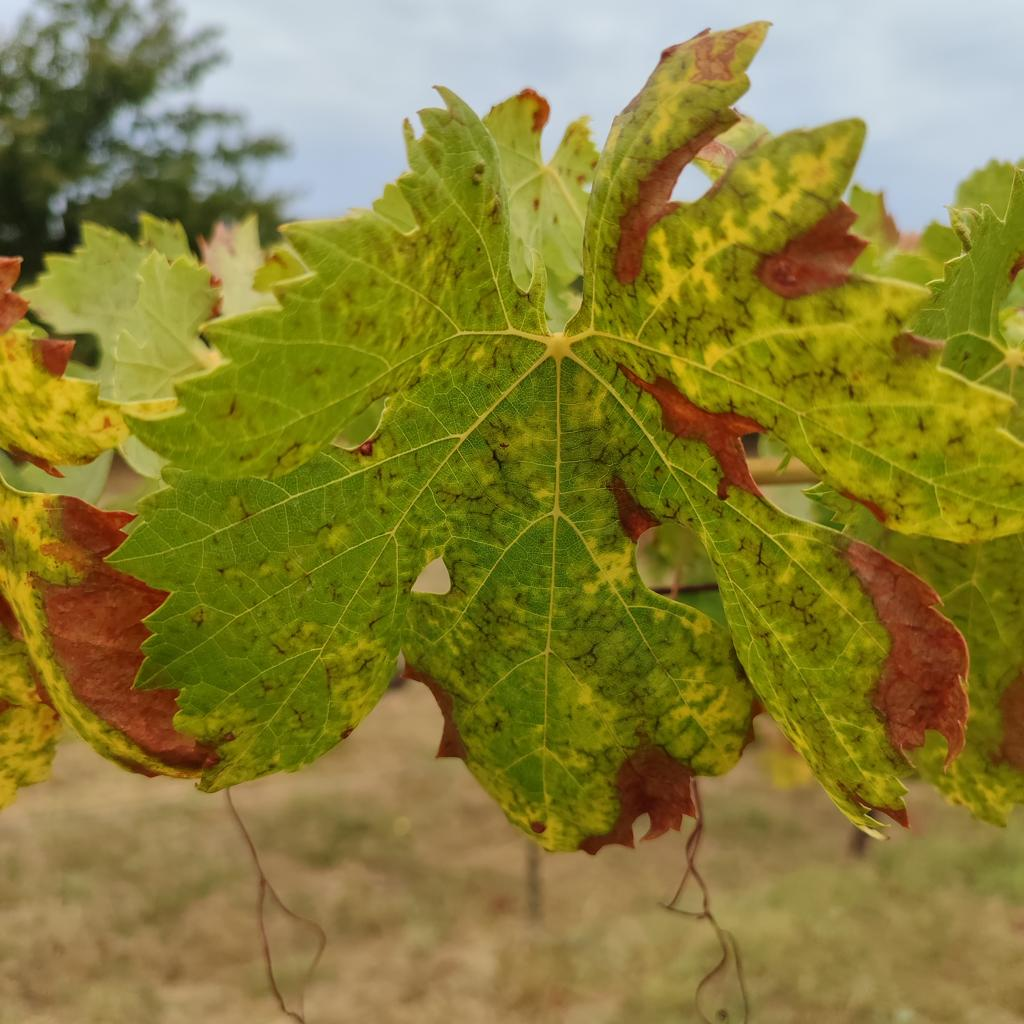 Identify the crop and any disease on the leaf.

grapevine, esca complex
